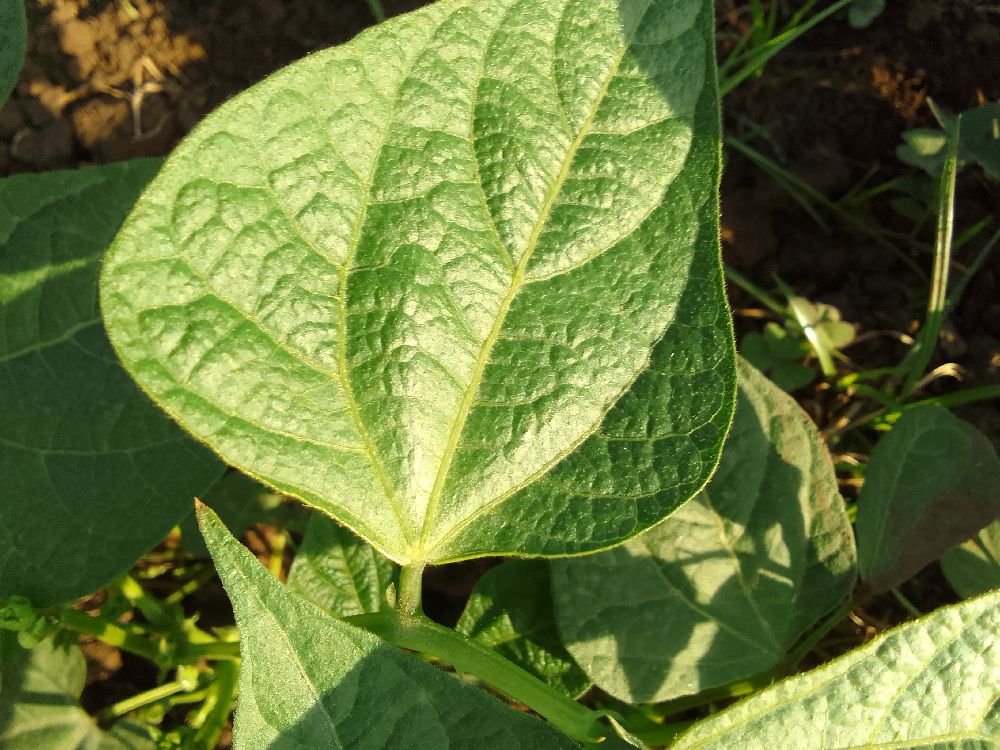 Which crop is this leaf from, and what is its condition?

common bean, healthy
